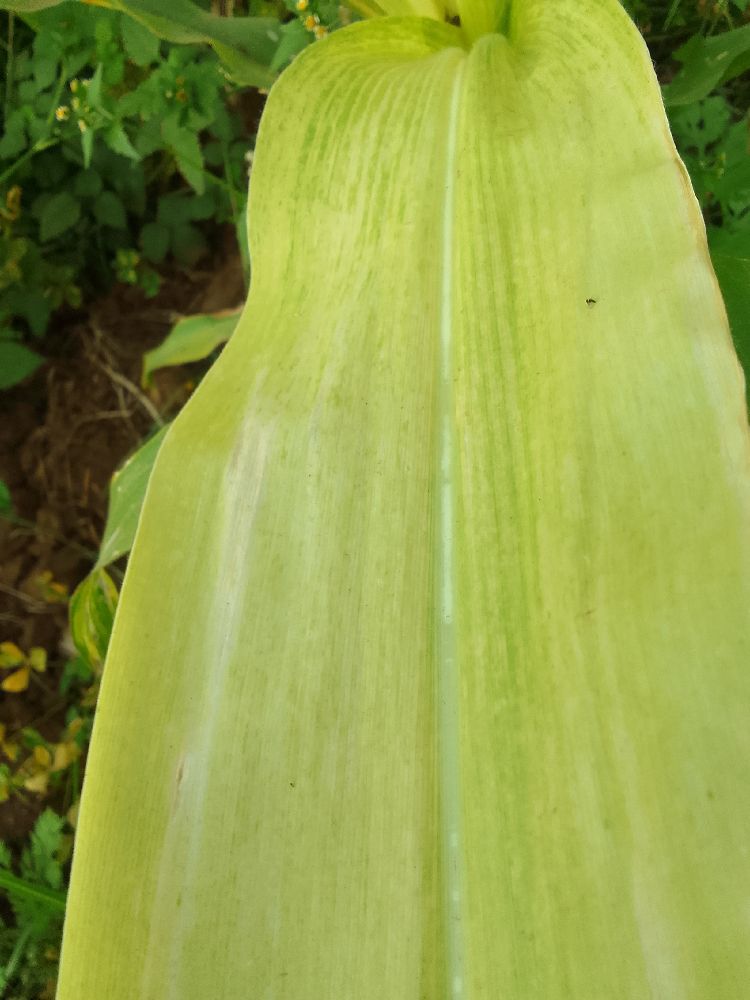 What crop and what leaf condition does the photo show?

maize, maize lethal necrosis
